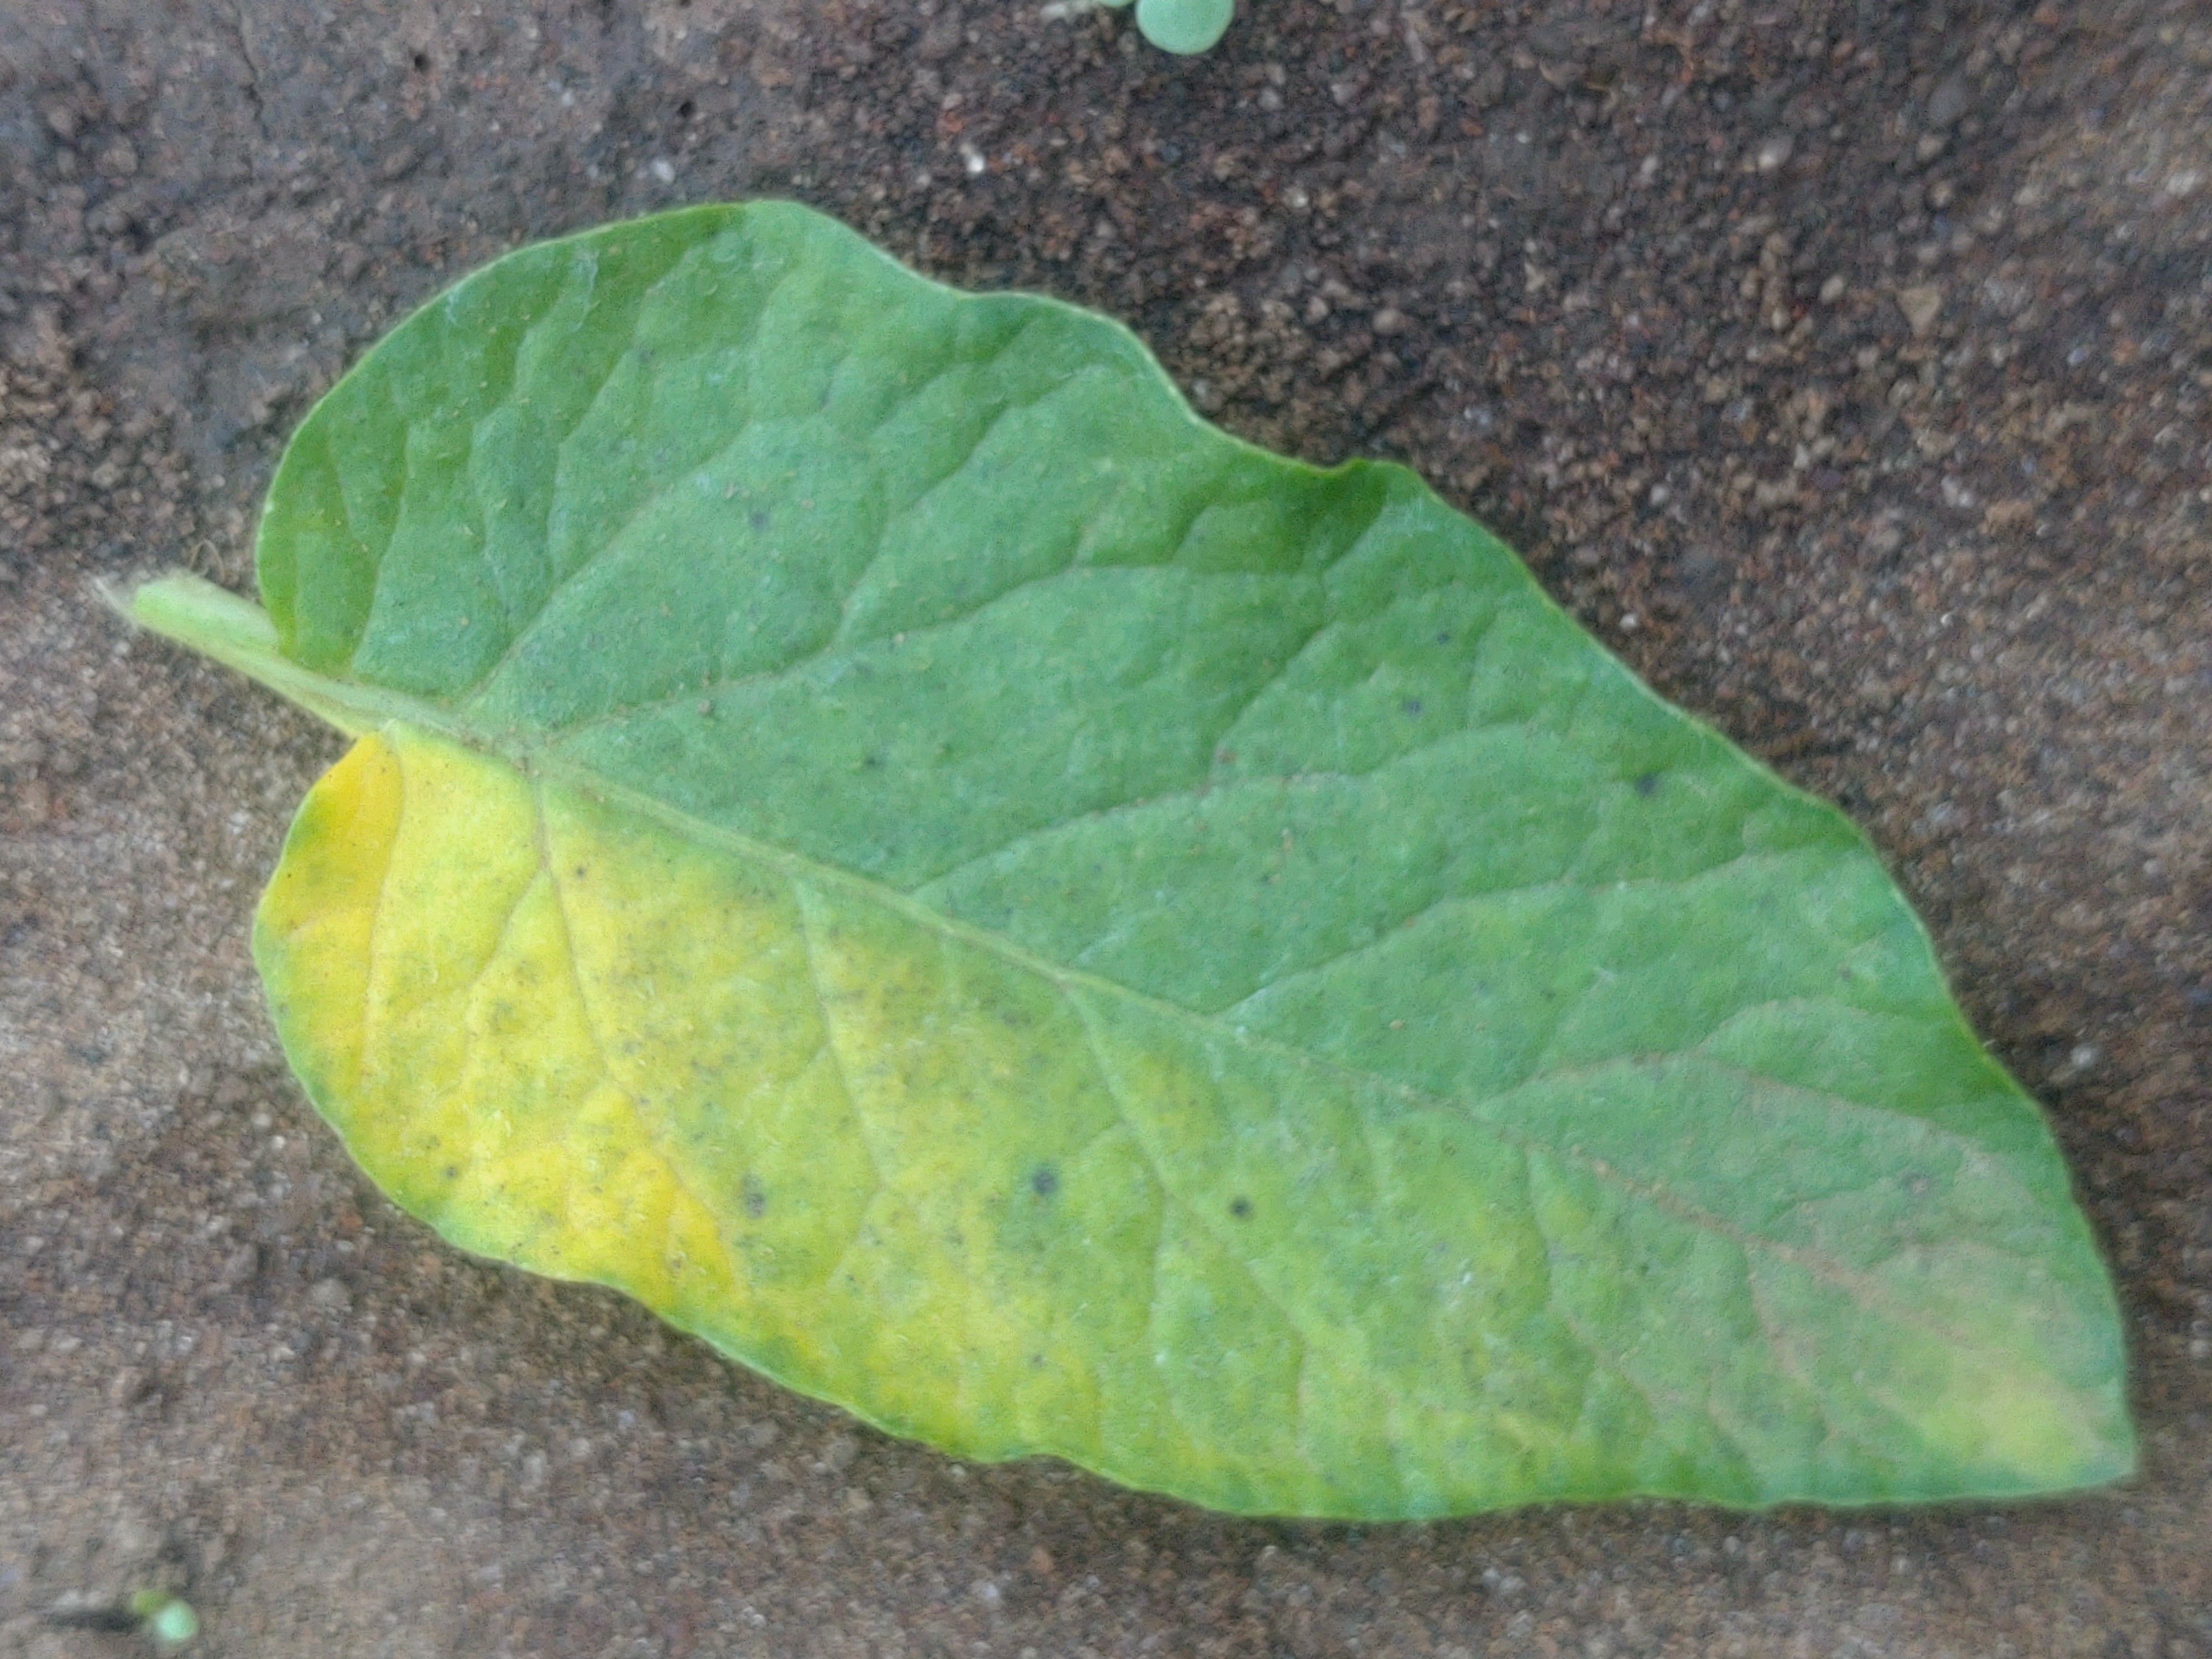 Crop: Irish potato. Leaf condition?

late blight
